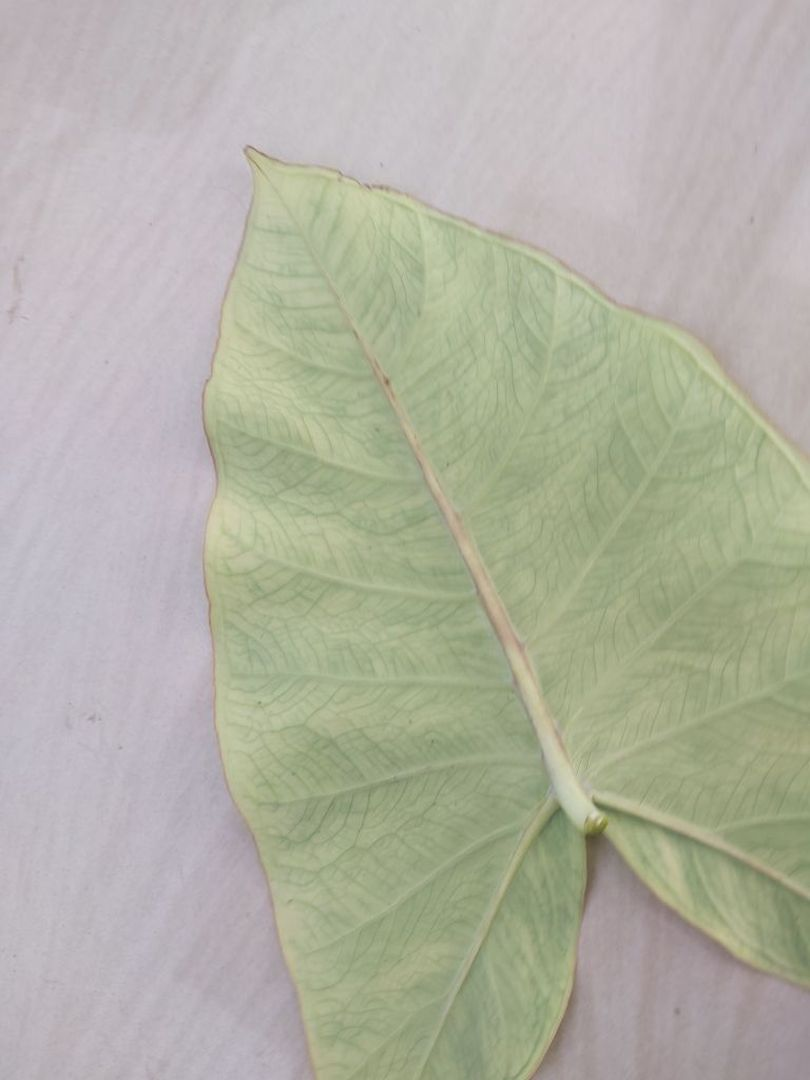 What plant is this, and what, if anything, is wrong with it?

taro, mosaic
